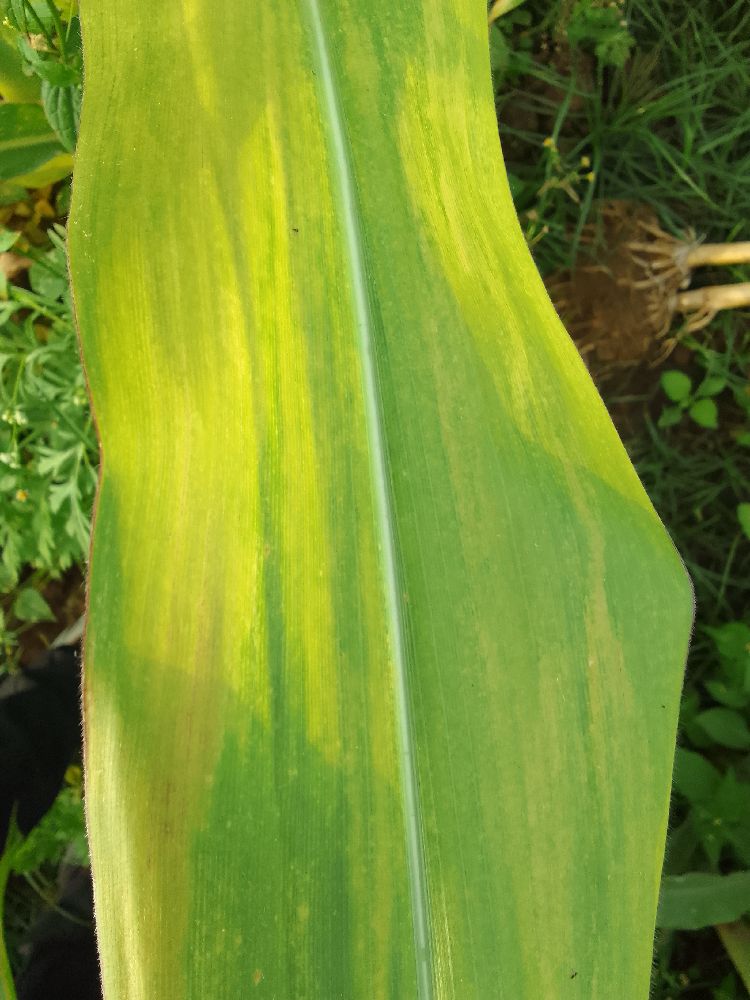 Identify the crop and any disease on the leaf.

maize, maize lethal necrosis
